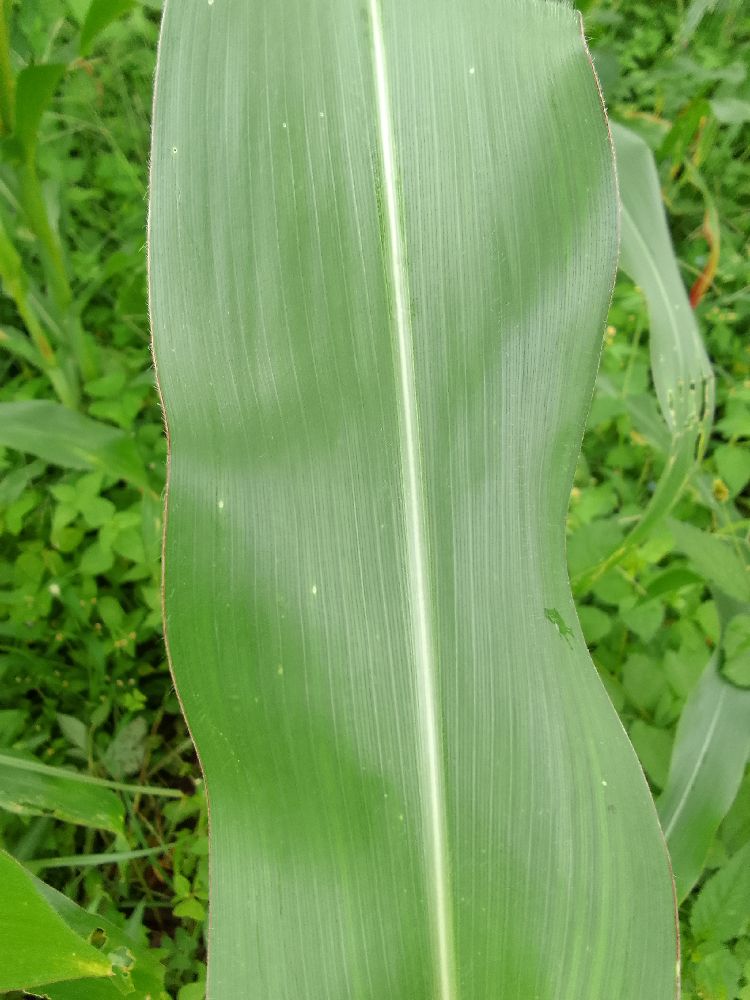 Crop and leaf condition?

maize, healthy
